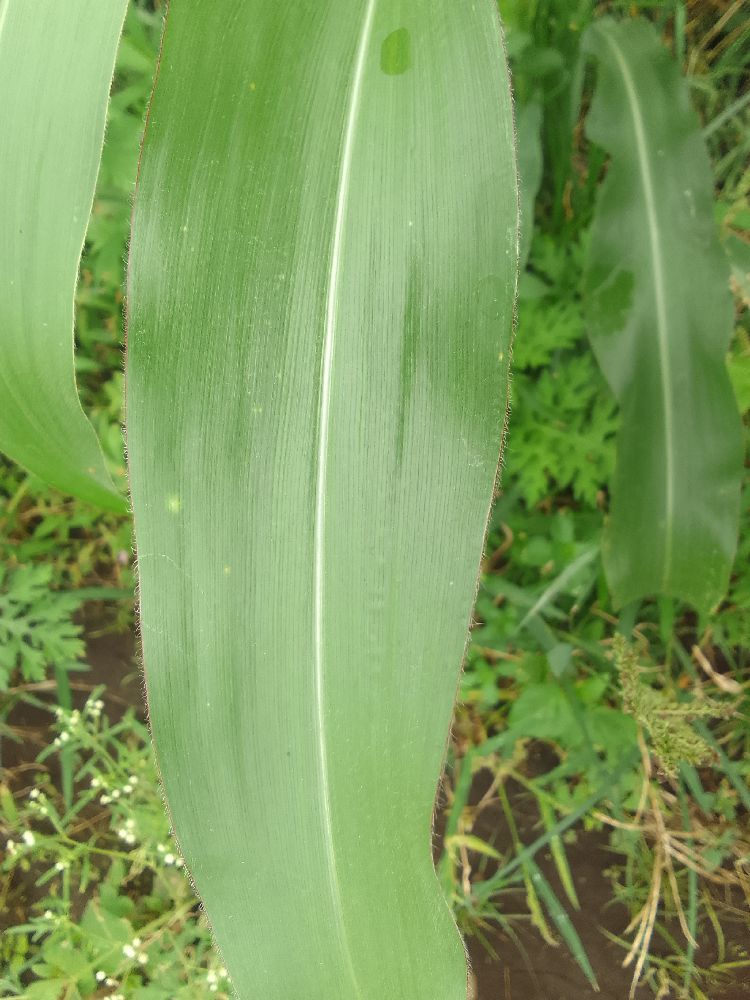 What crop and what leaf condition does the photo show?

maize, healthy
